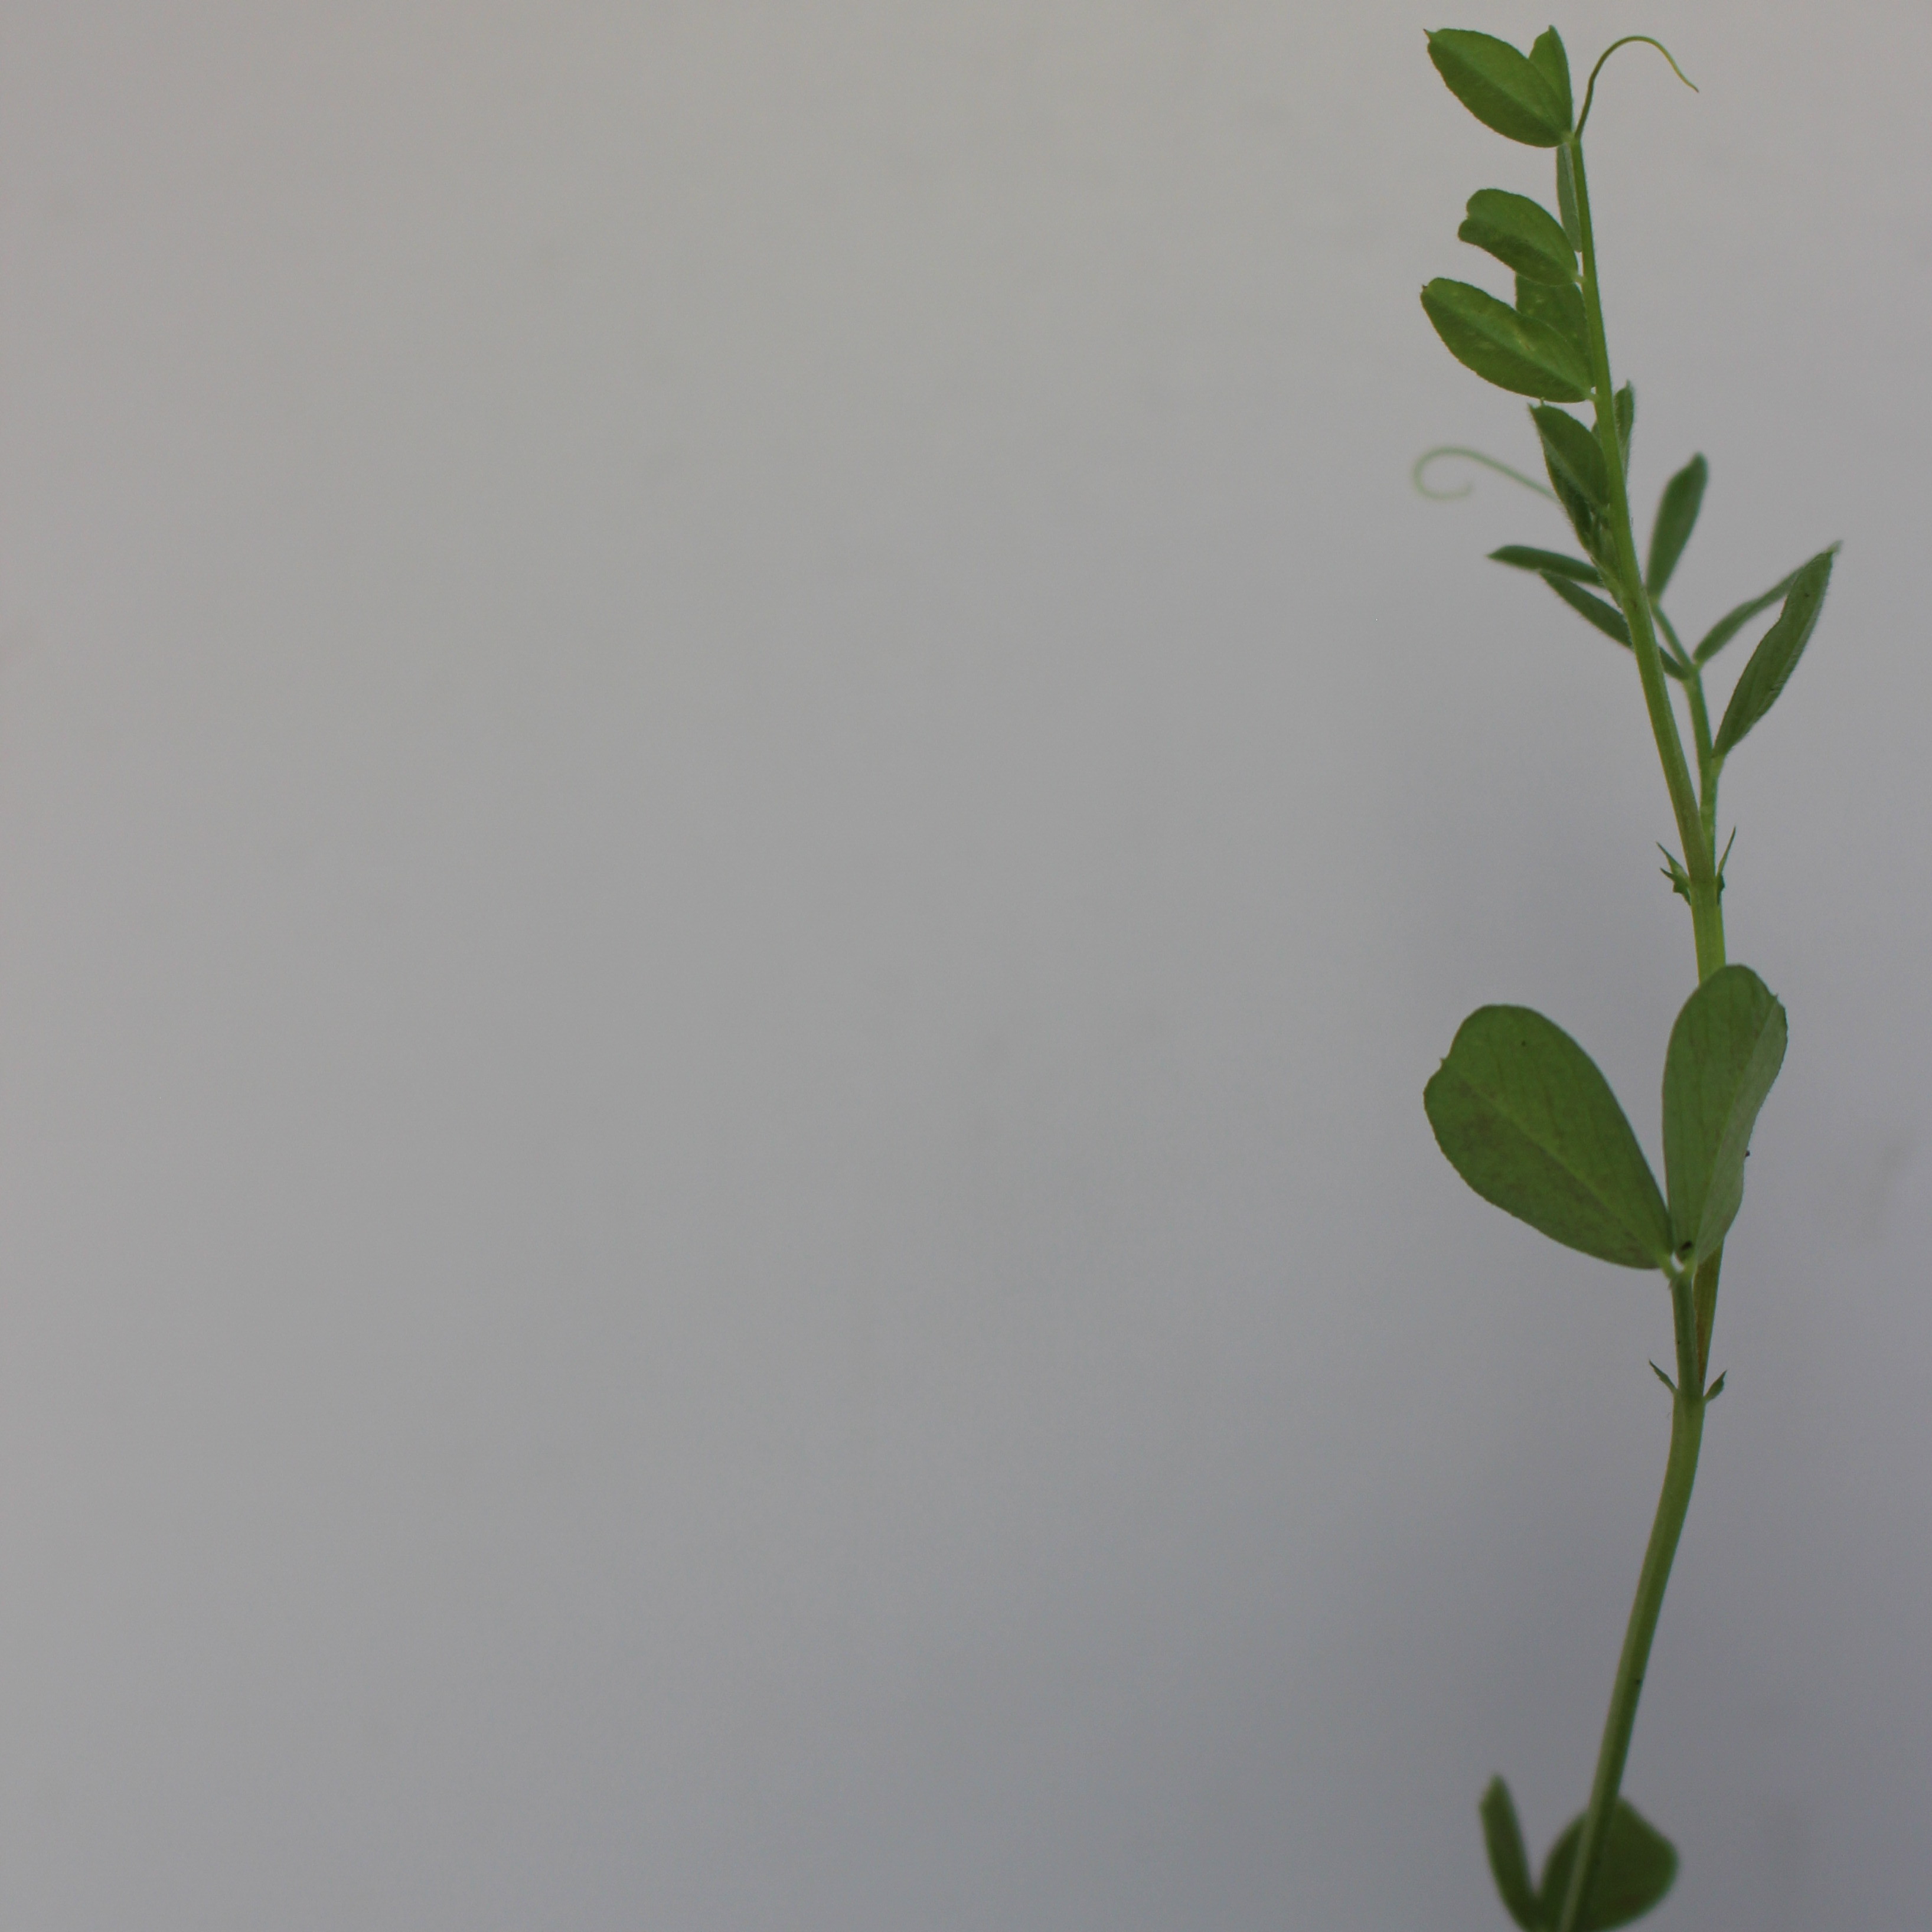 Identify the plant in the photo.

Vicia sativa
